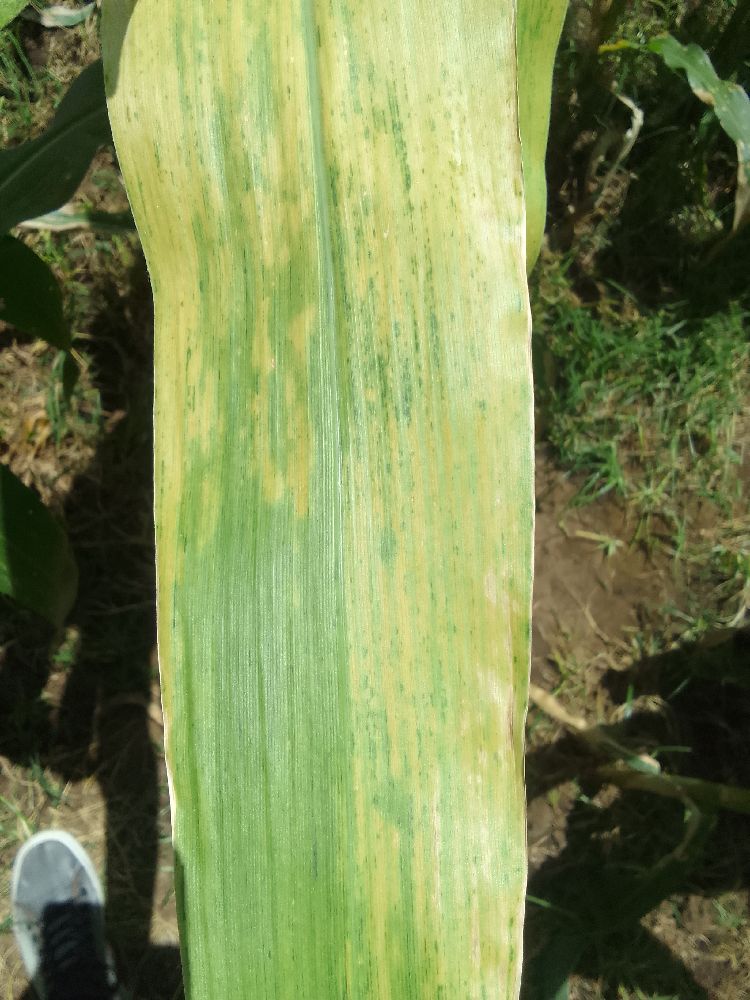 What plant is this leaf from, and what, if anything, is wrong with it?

maize, maize lethal necrosis
